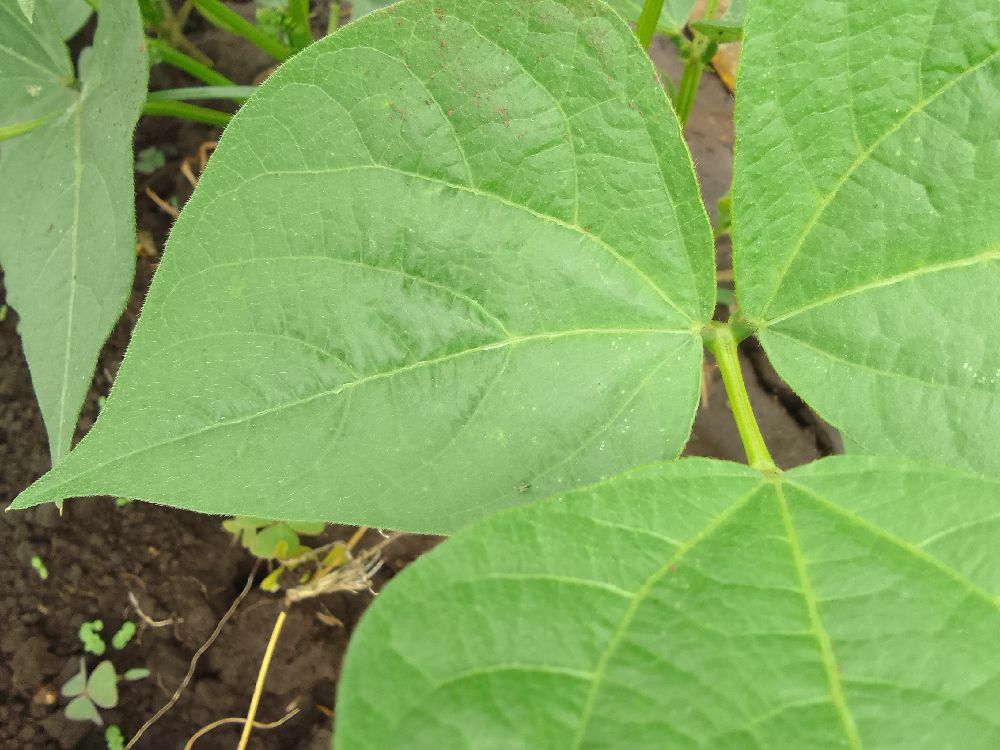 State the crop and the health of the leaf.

common bean, healthy
